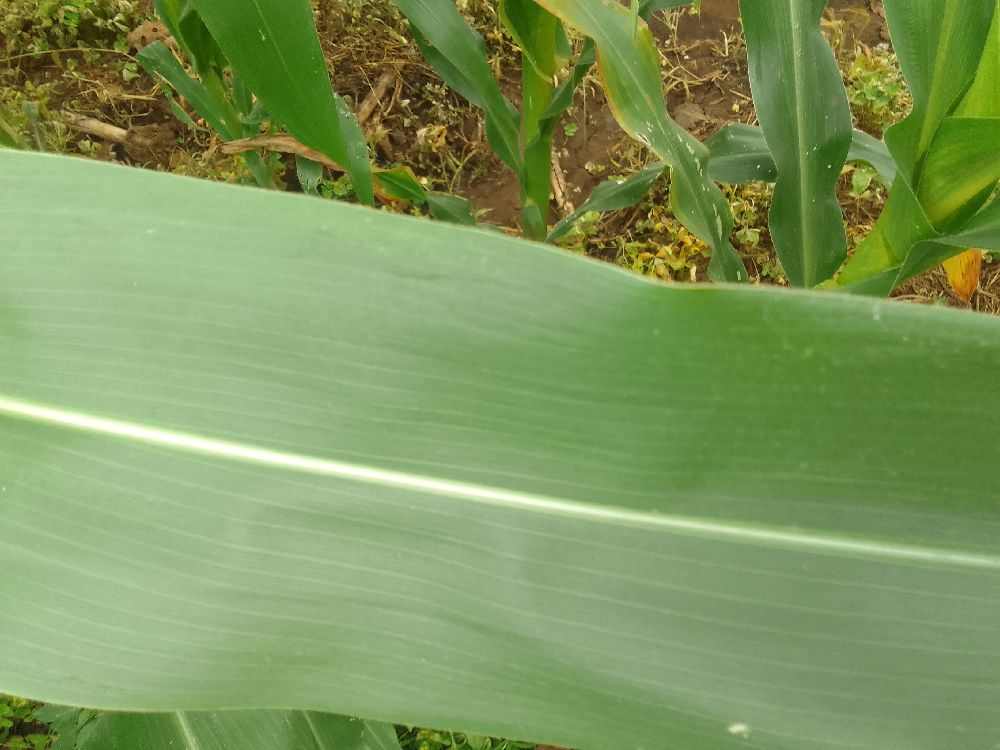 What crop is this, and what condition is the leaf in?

maize, healthy
